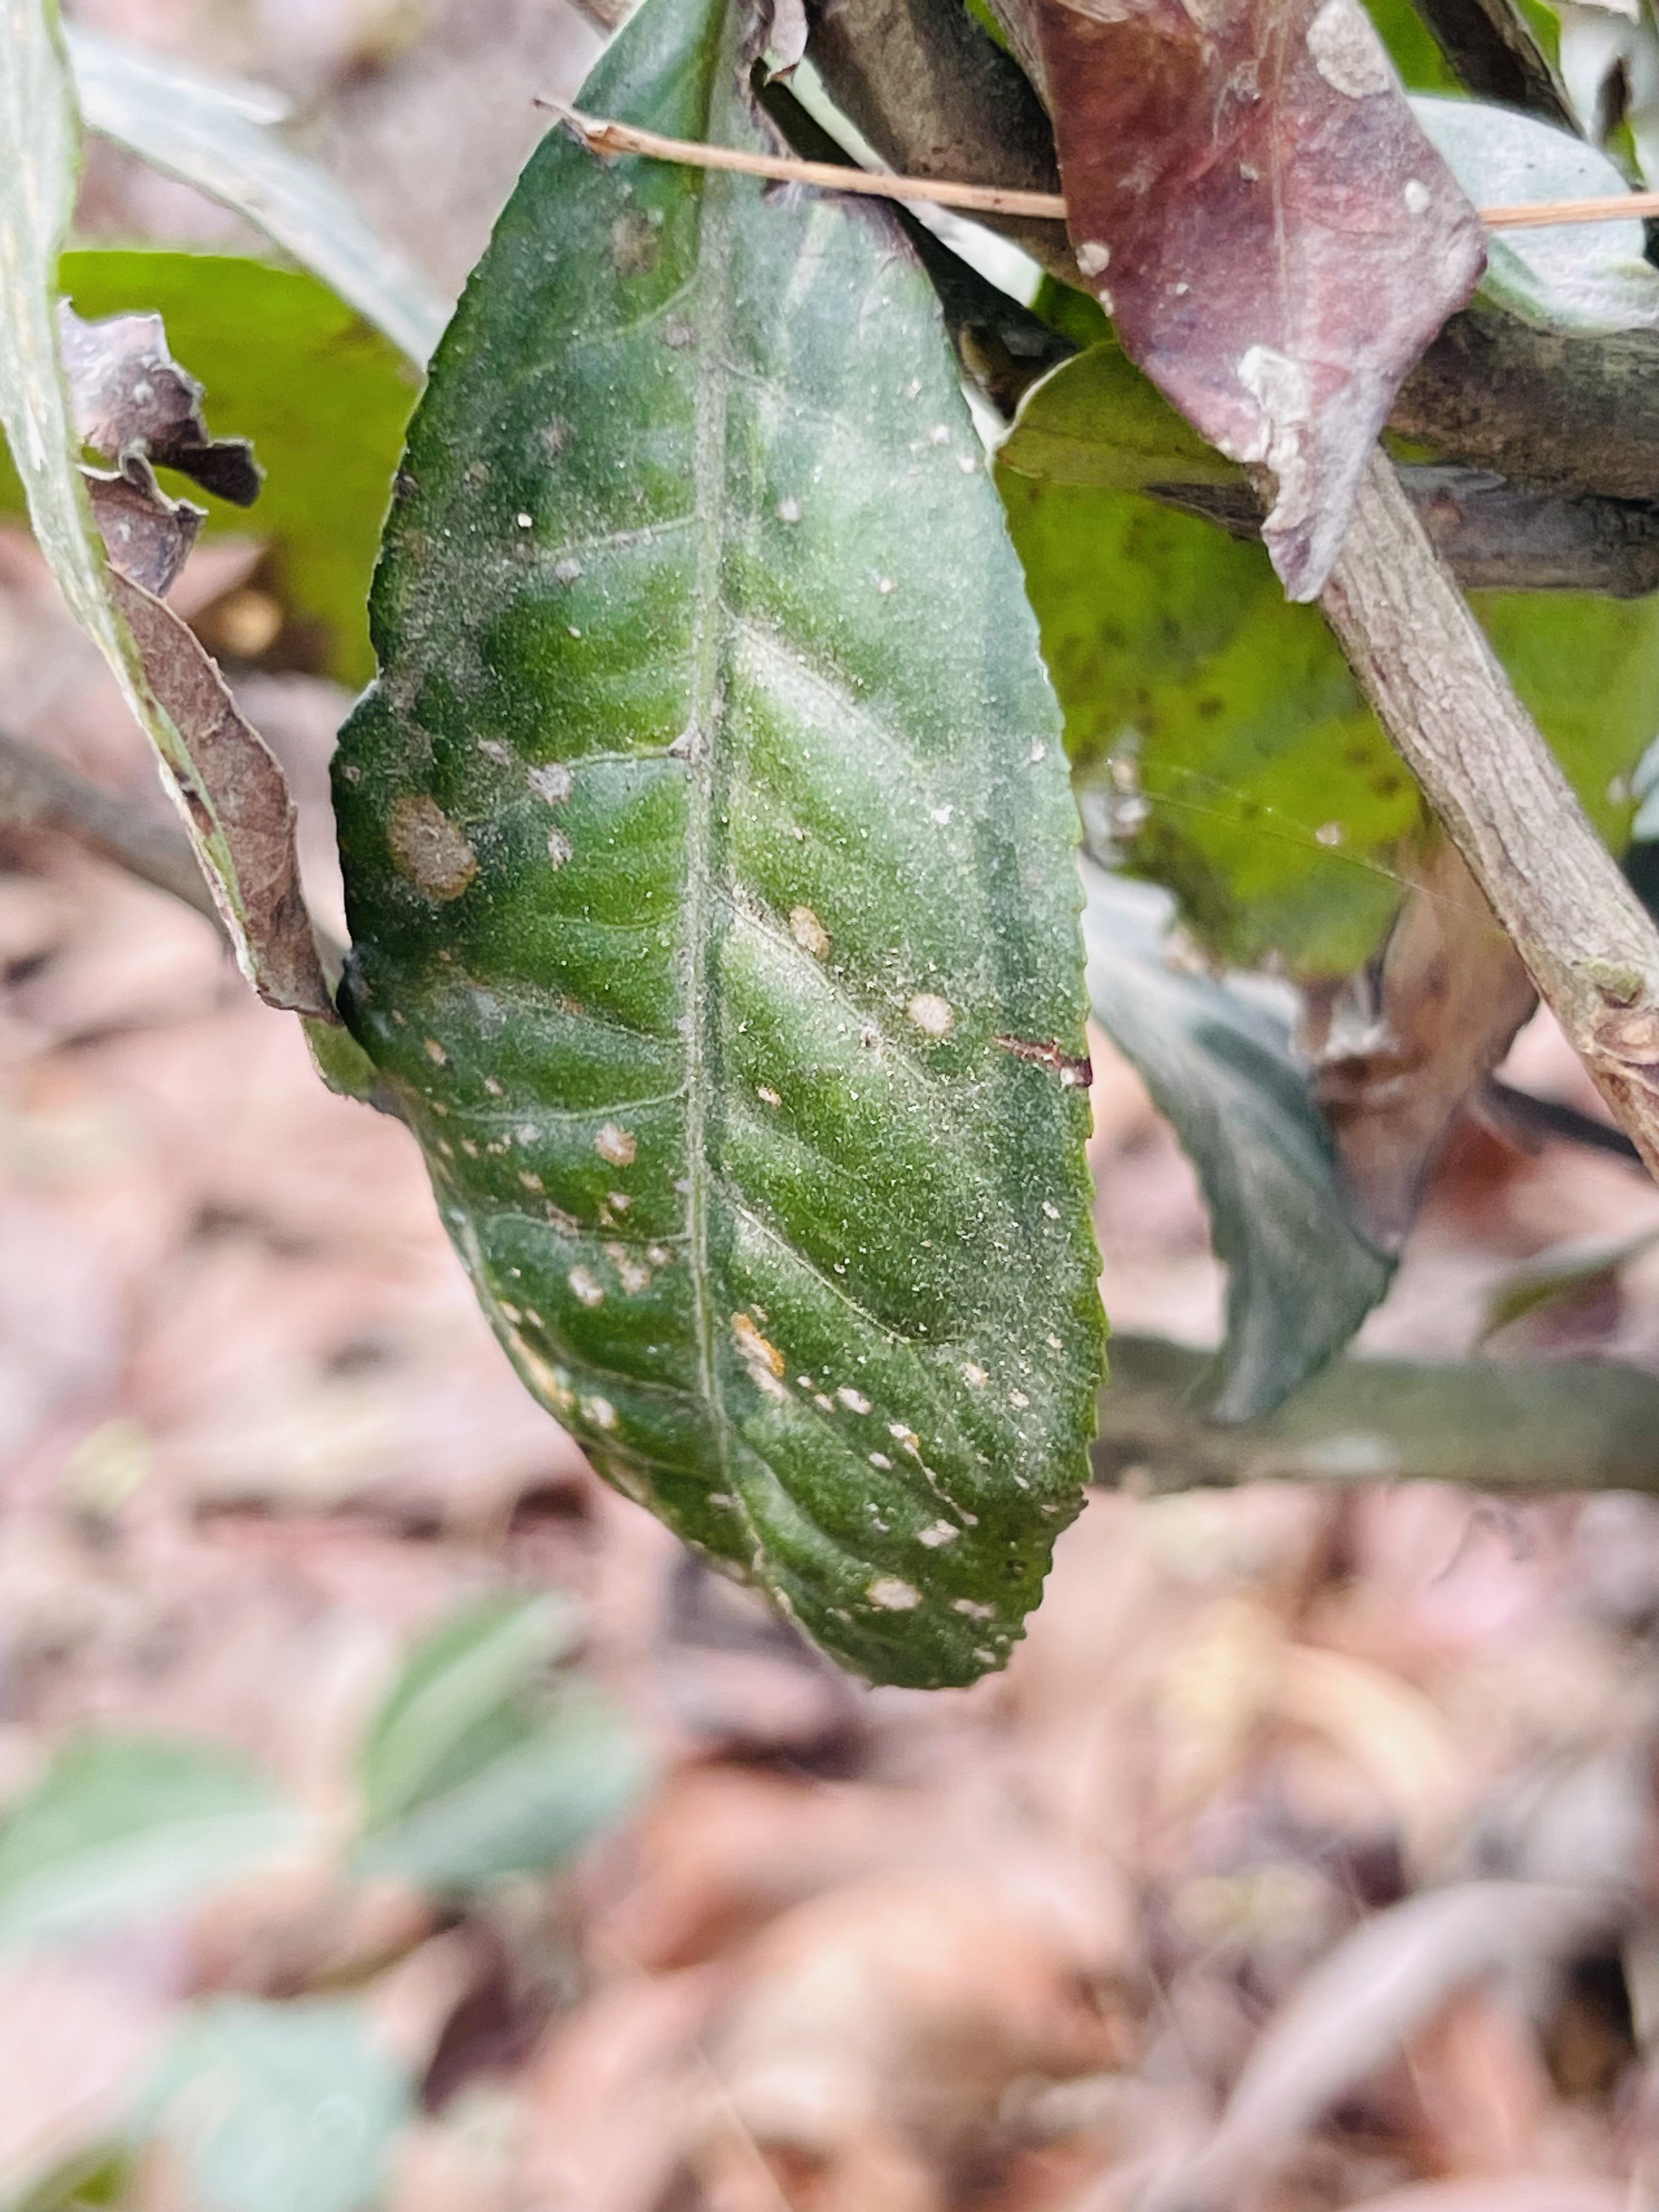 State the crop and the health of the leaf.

tea, red rust
